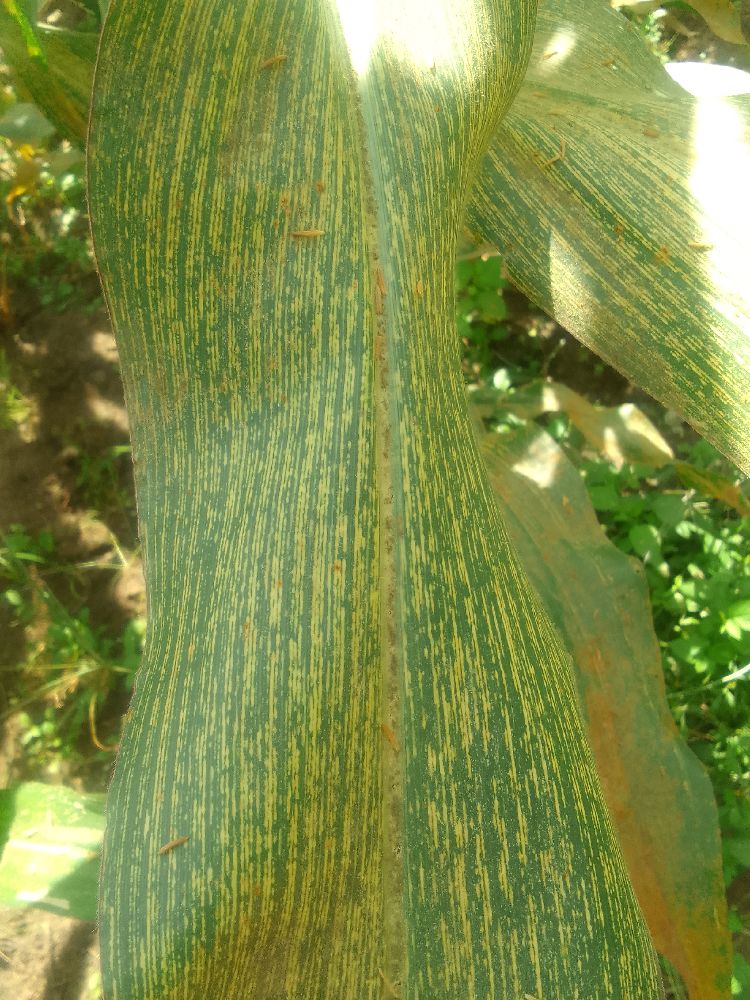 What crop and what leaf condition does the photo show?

maize, maize streak virus
